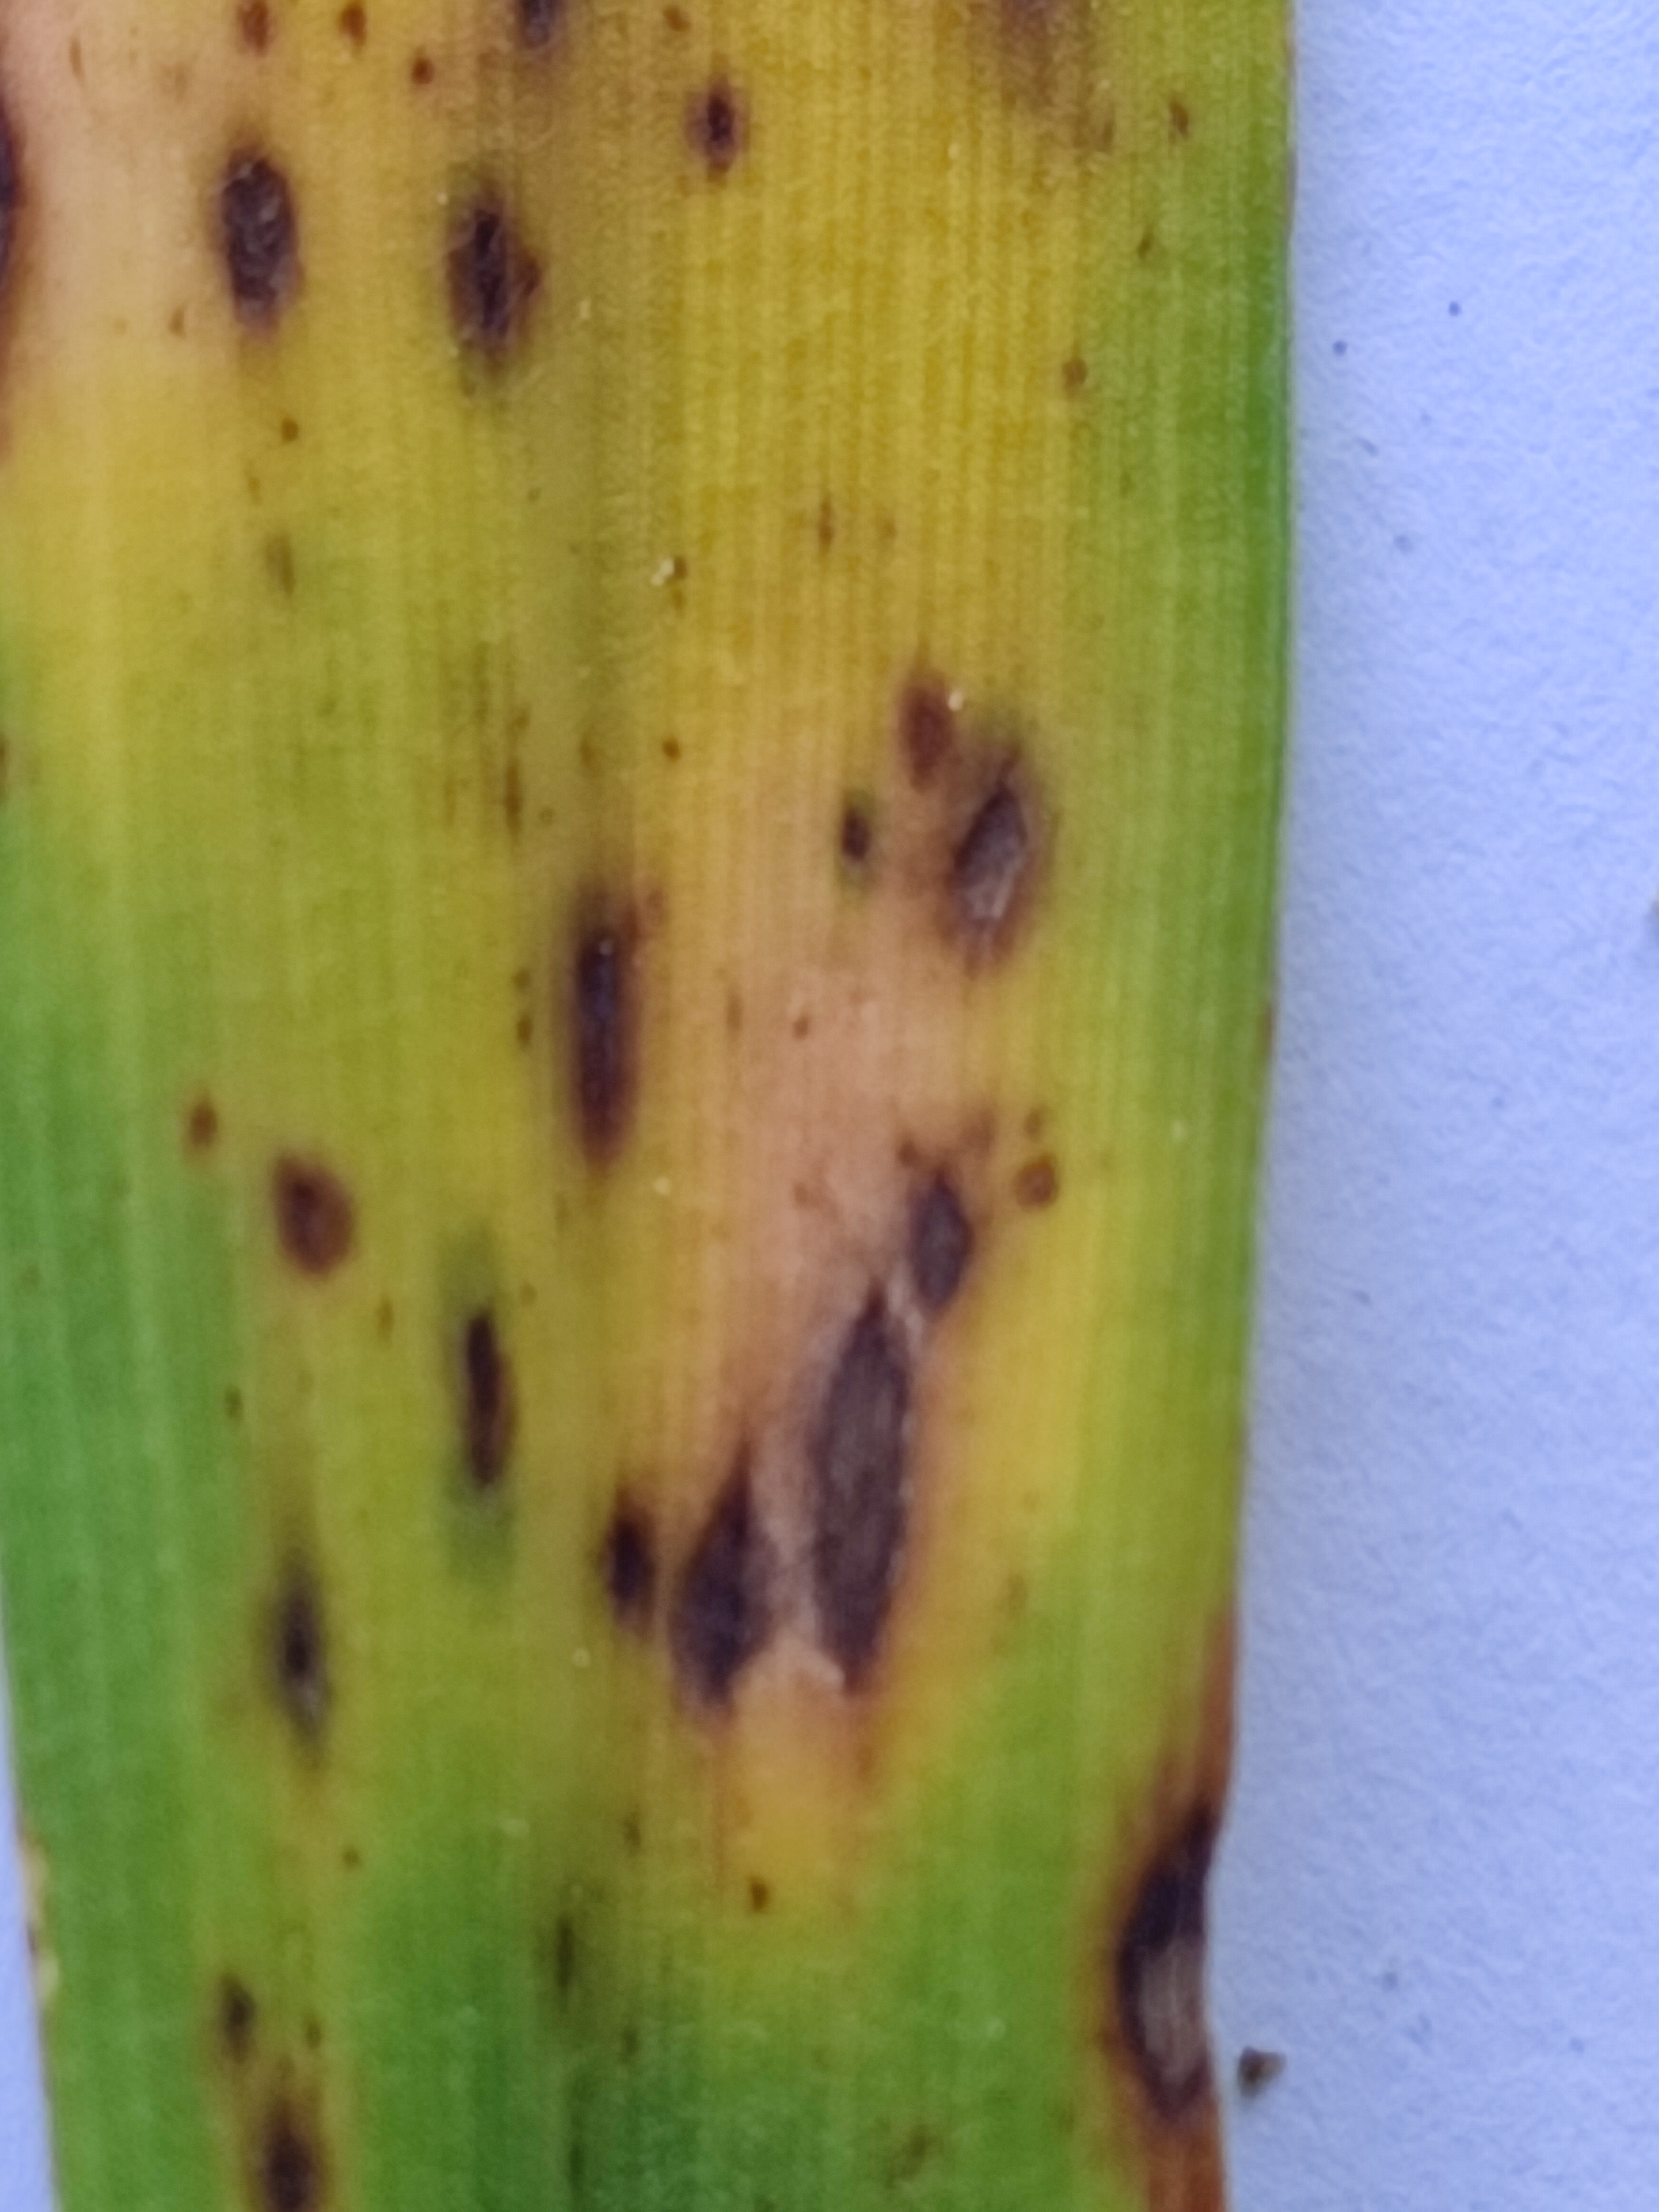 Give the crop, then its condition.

pearl millet, pyricularia sp.
